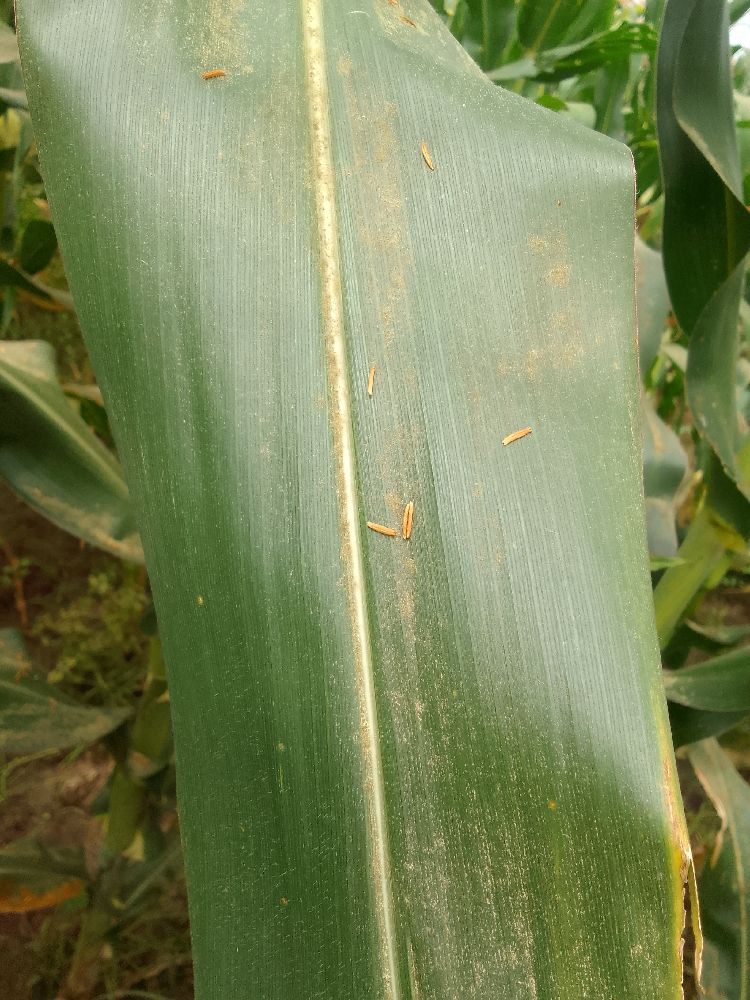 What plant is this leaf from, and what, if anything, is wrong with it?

maize, healthy
